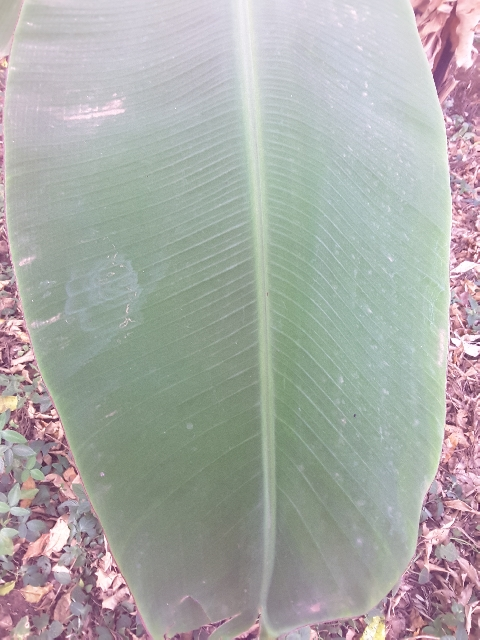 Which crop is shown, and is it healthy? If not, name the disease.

banana, healthy
